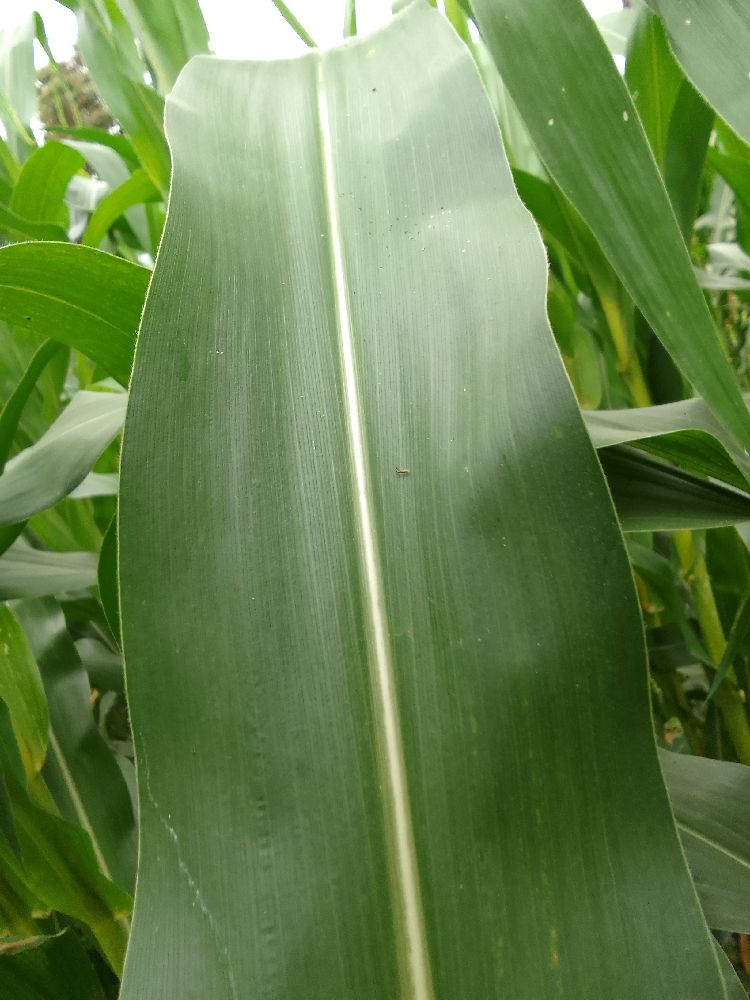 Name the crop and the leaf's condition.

maize, healthy
